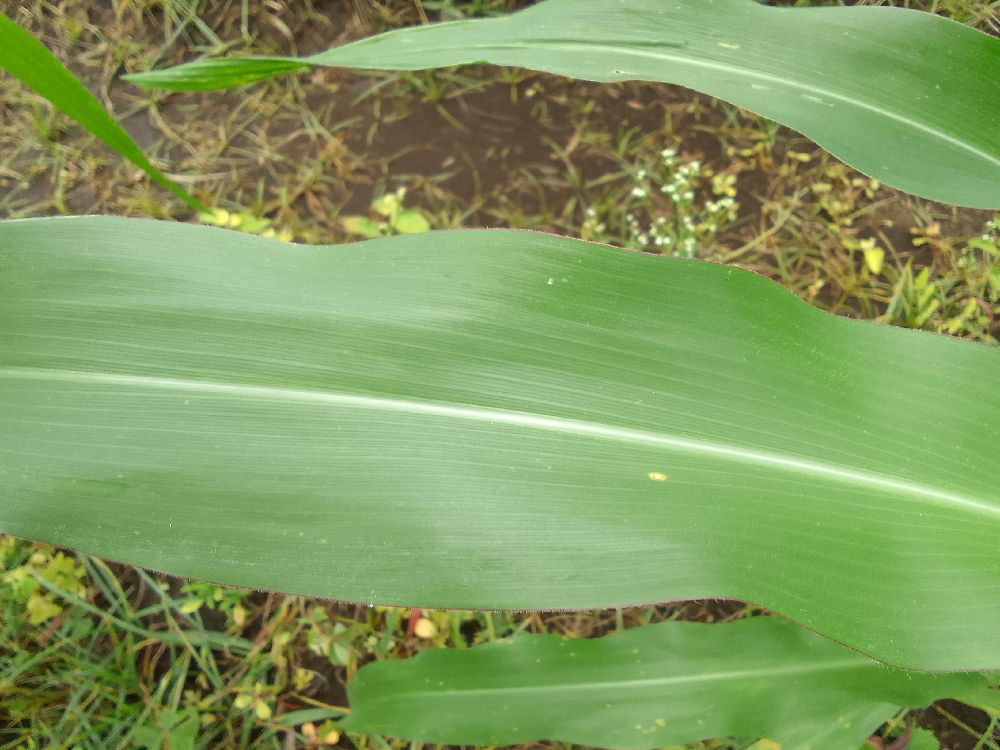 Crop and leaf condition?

maize, healthy
